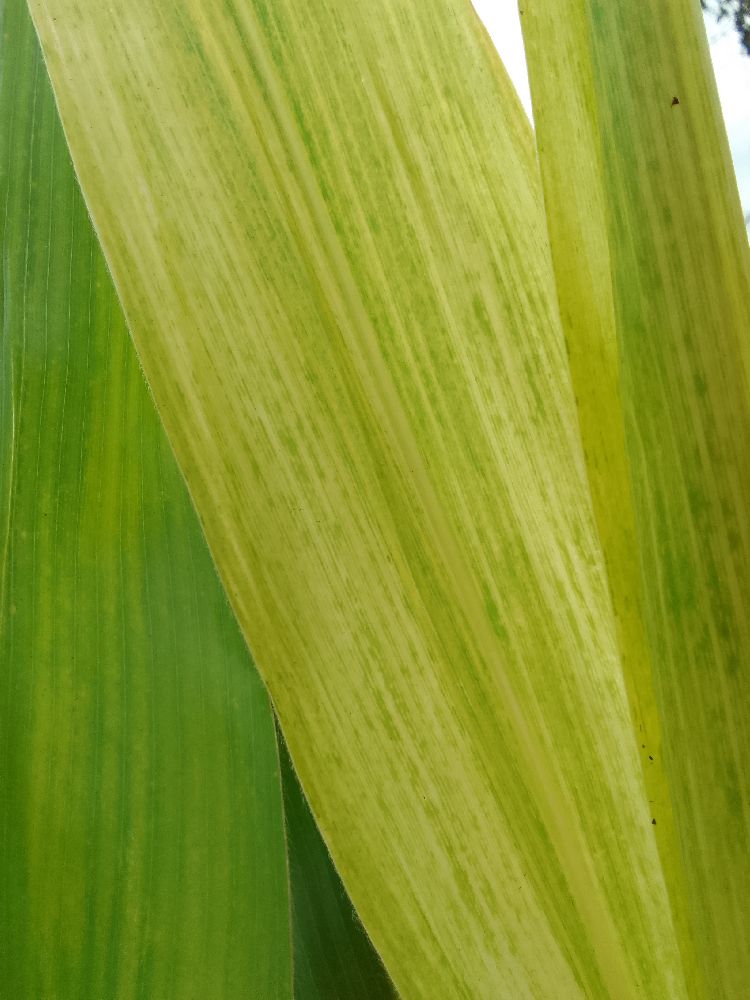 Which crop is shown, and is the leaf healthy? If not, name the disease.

maize, maize lethal necrosis
